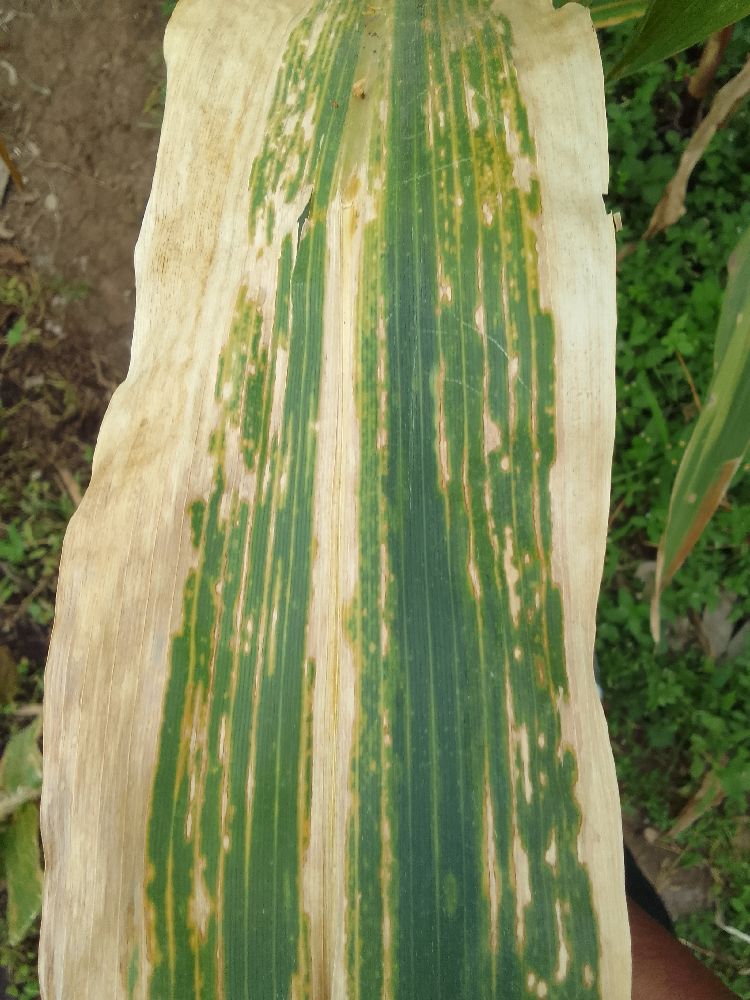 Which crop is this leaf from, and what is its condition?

maize, maize lethal necrosis
